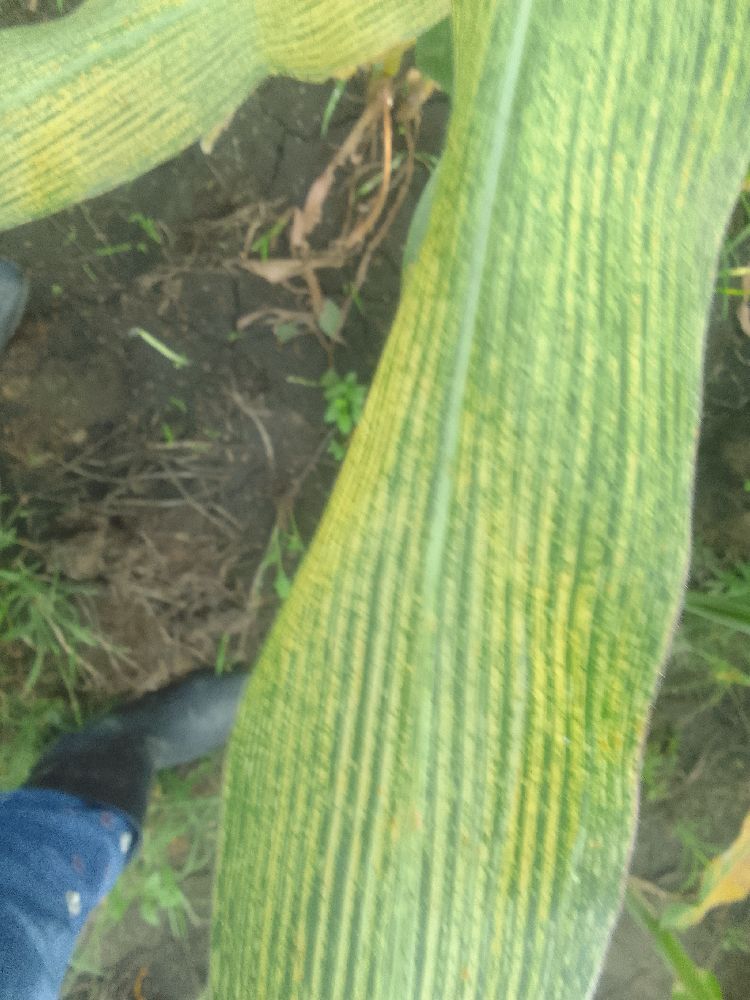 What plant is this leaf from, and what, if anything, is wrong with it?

maize, maize streak virus
